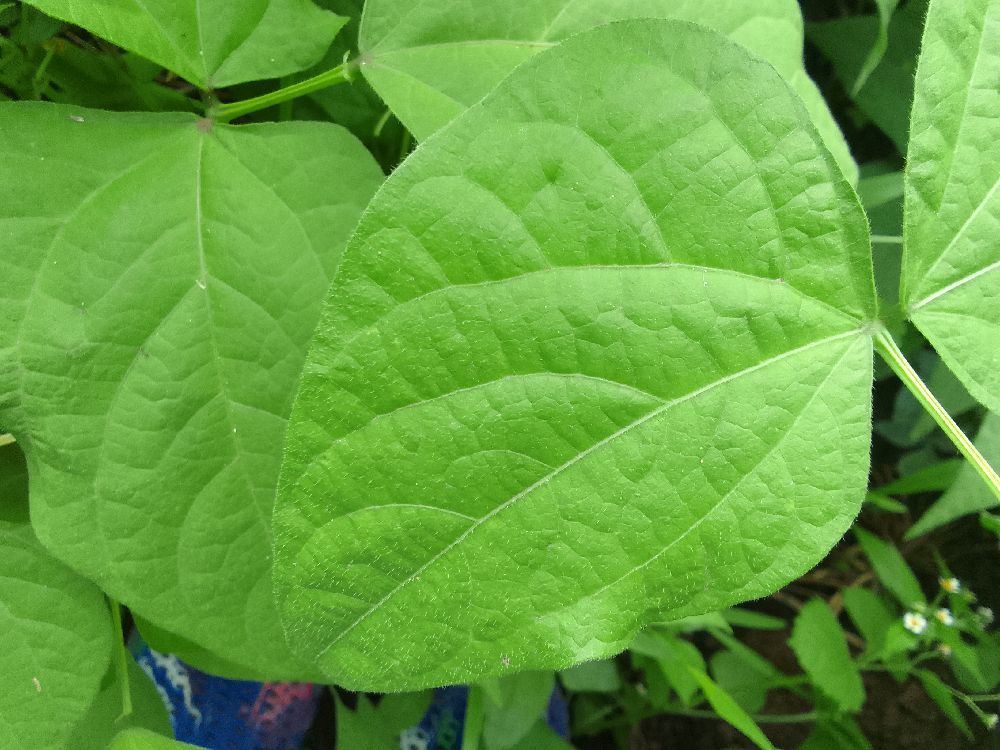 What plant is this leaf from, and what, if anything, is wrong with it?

common bean, healthy
